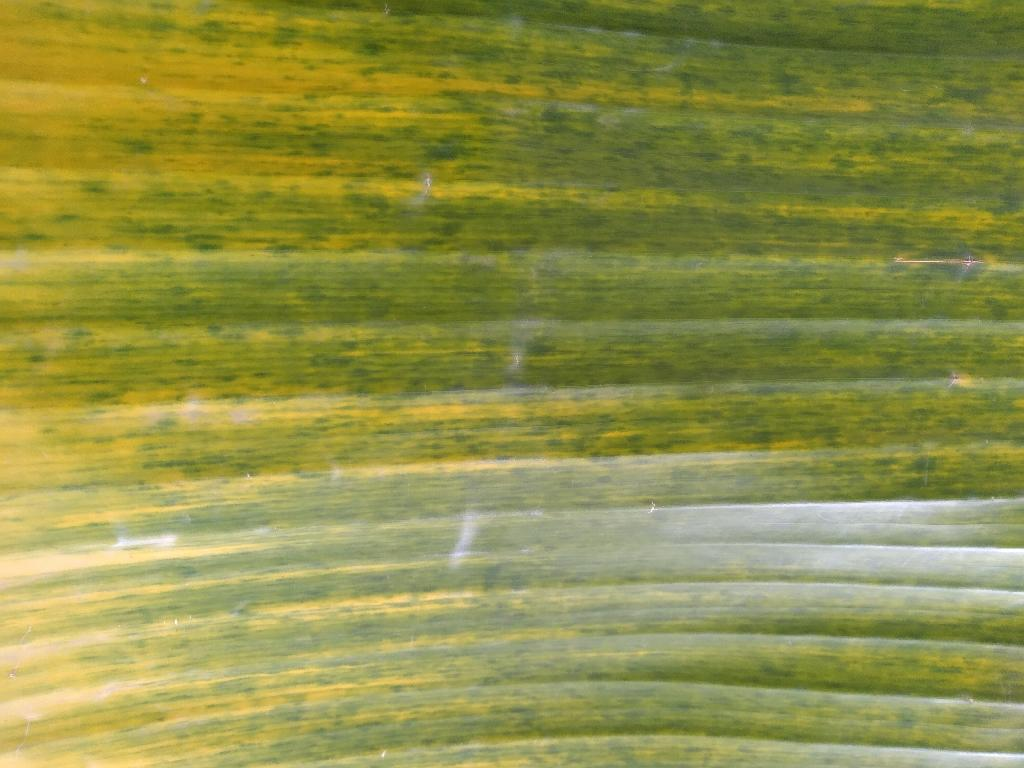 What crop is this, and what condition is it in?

banana, fusarium wilt race 1
